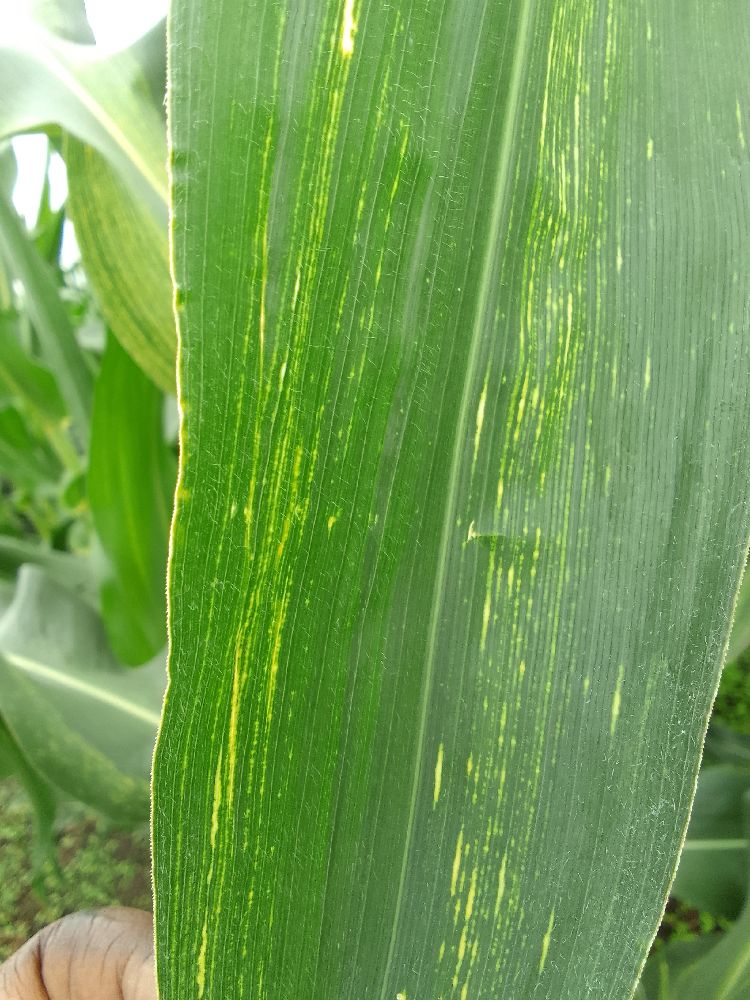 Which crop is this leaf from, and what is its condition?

maize, healthy
